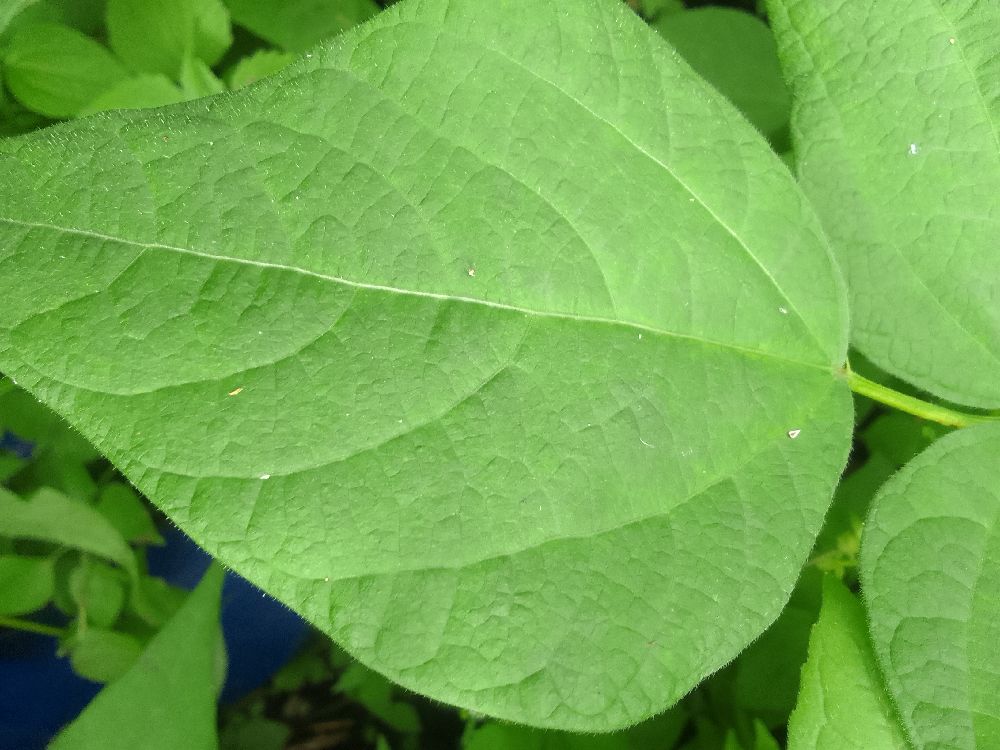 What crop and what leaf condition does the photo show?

common bean, healthy
